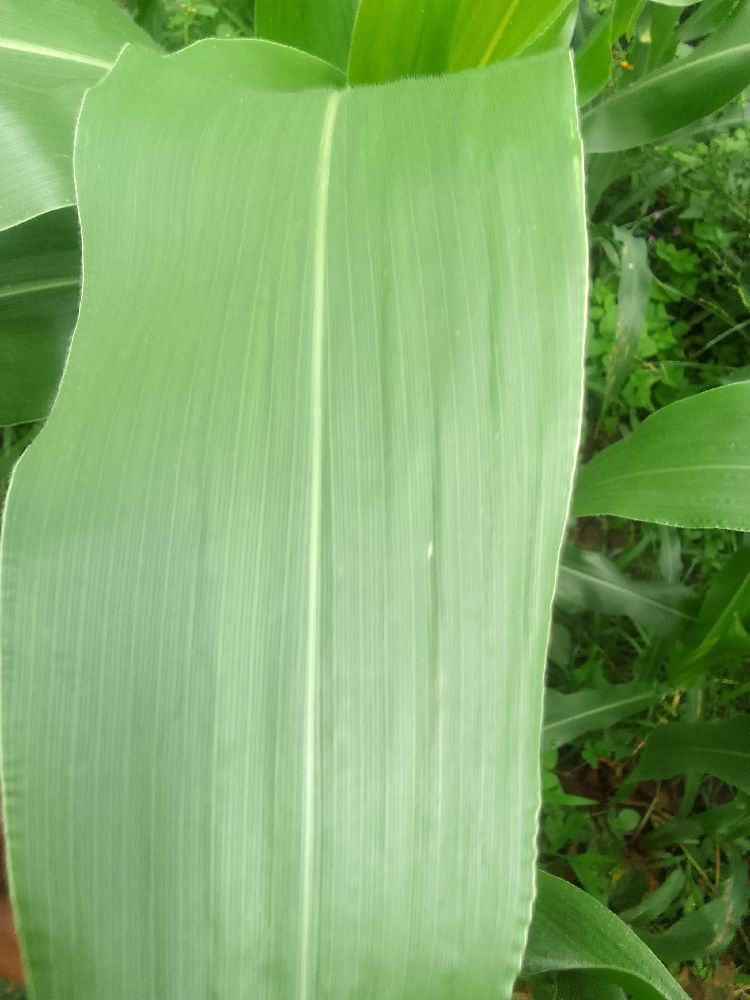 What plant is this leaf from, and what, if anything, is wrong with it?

maize, healthy
